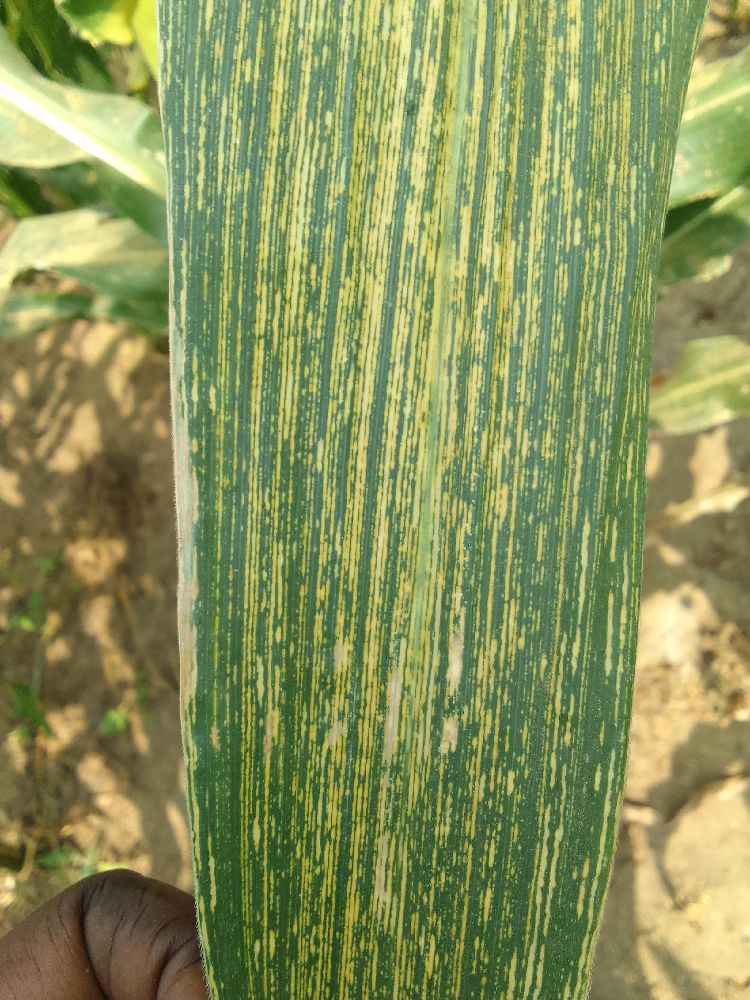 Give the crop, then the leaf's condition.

maize, maize streak virus
